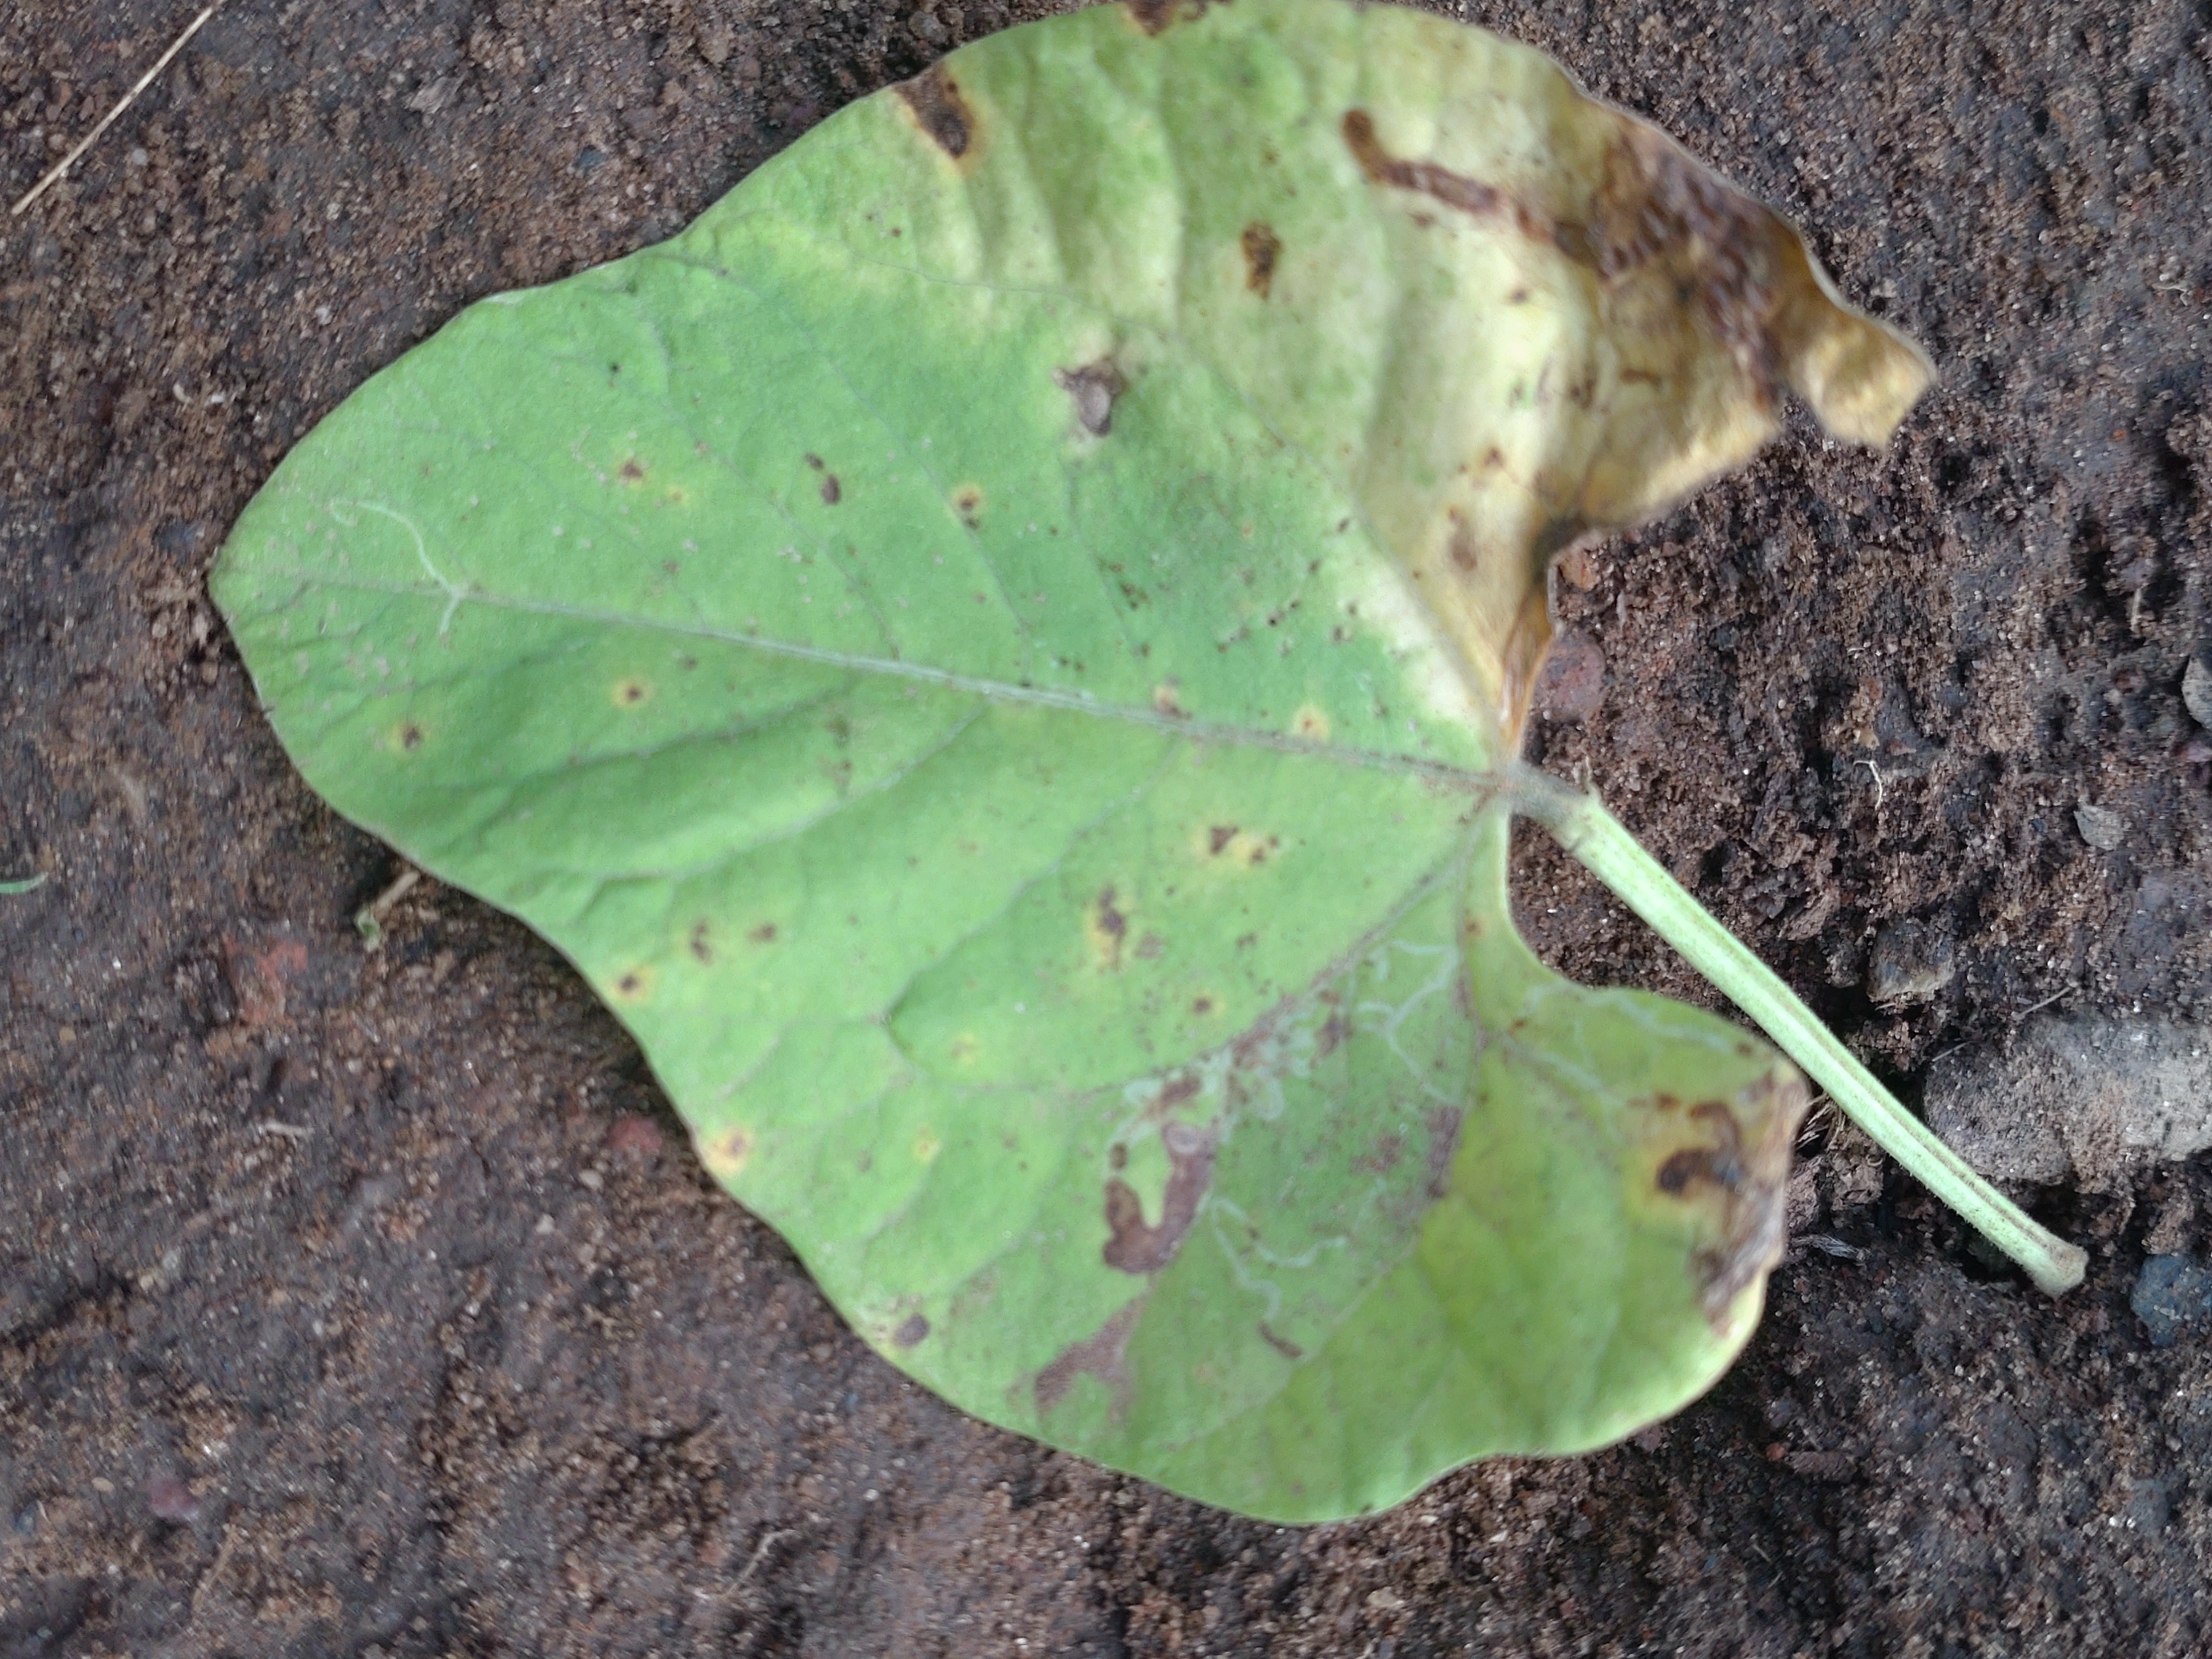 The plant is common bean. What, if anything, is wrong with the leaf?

anthracnose
